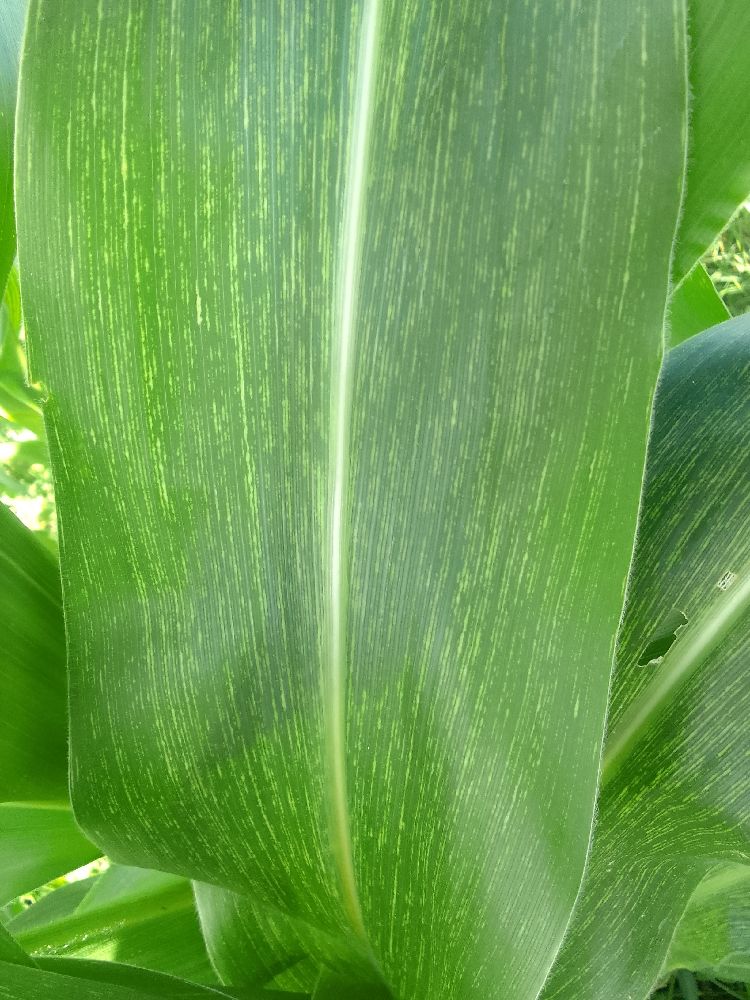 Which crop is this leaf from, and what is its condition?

maize, maize streak virus
